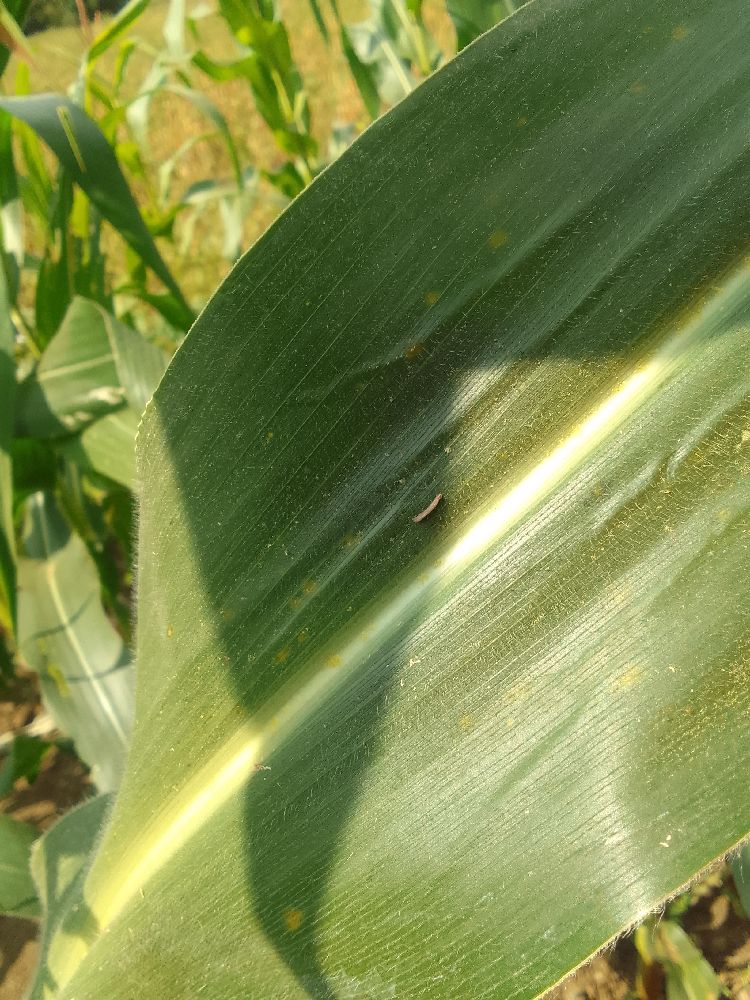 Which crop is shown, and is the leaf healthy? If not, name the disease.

maize, healthy
